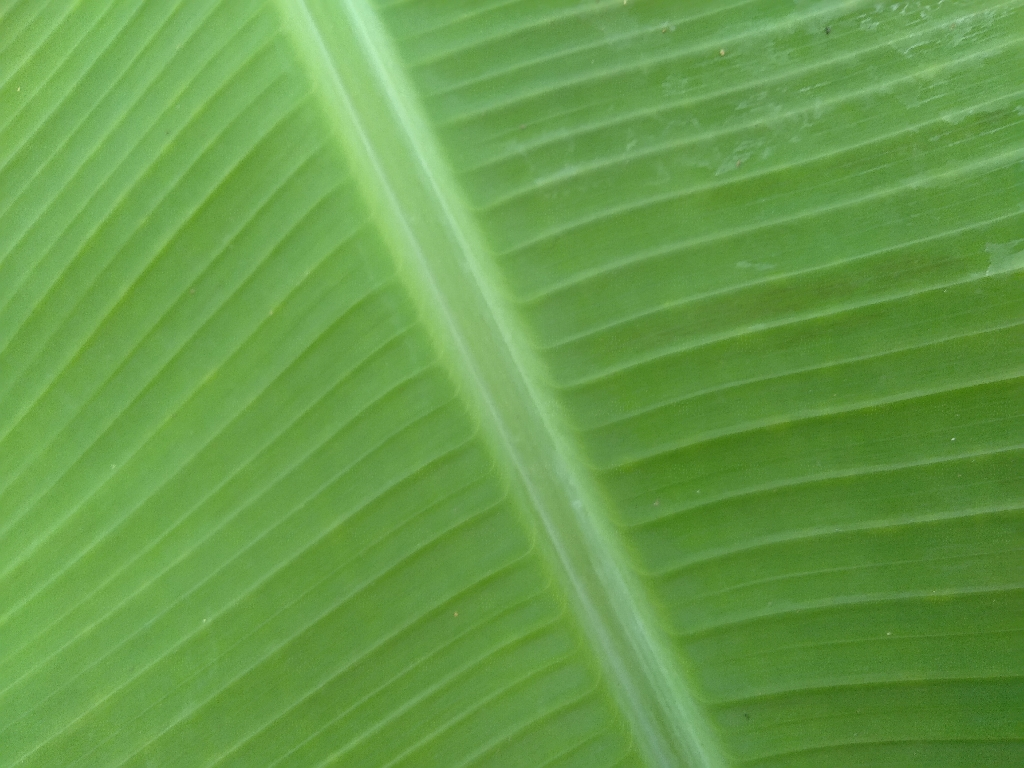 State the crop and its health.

banana, healthy
